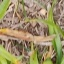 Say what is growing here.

grass
